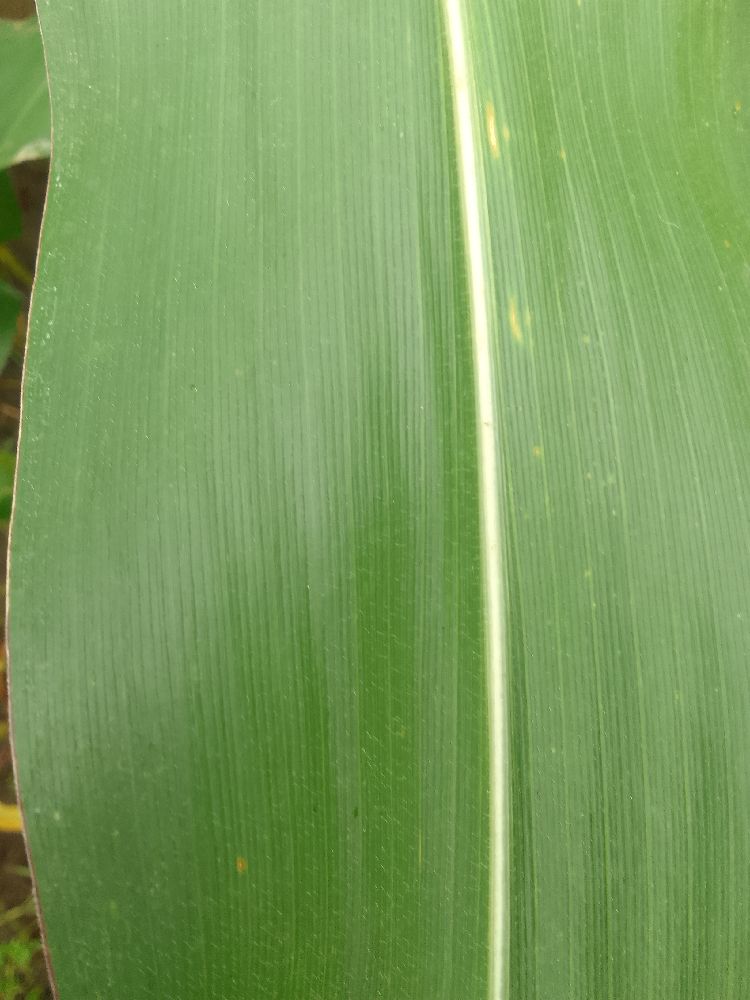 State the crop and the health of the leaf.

maize, healthy
